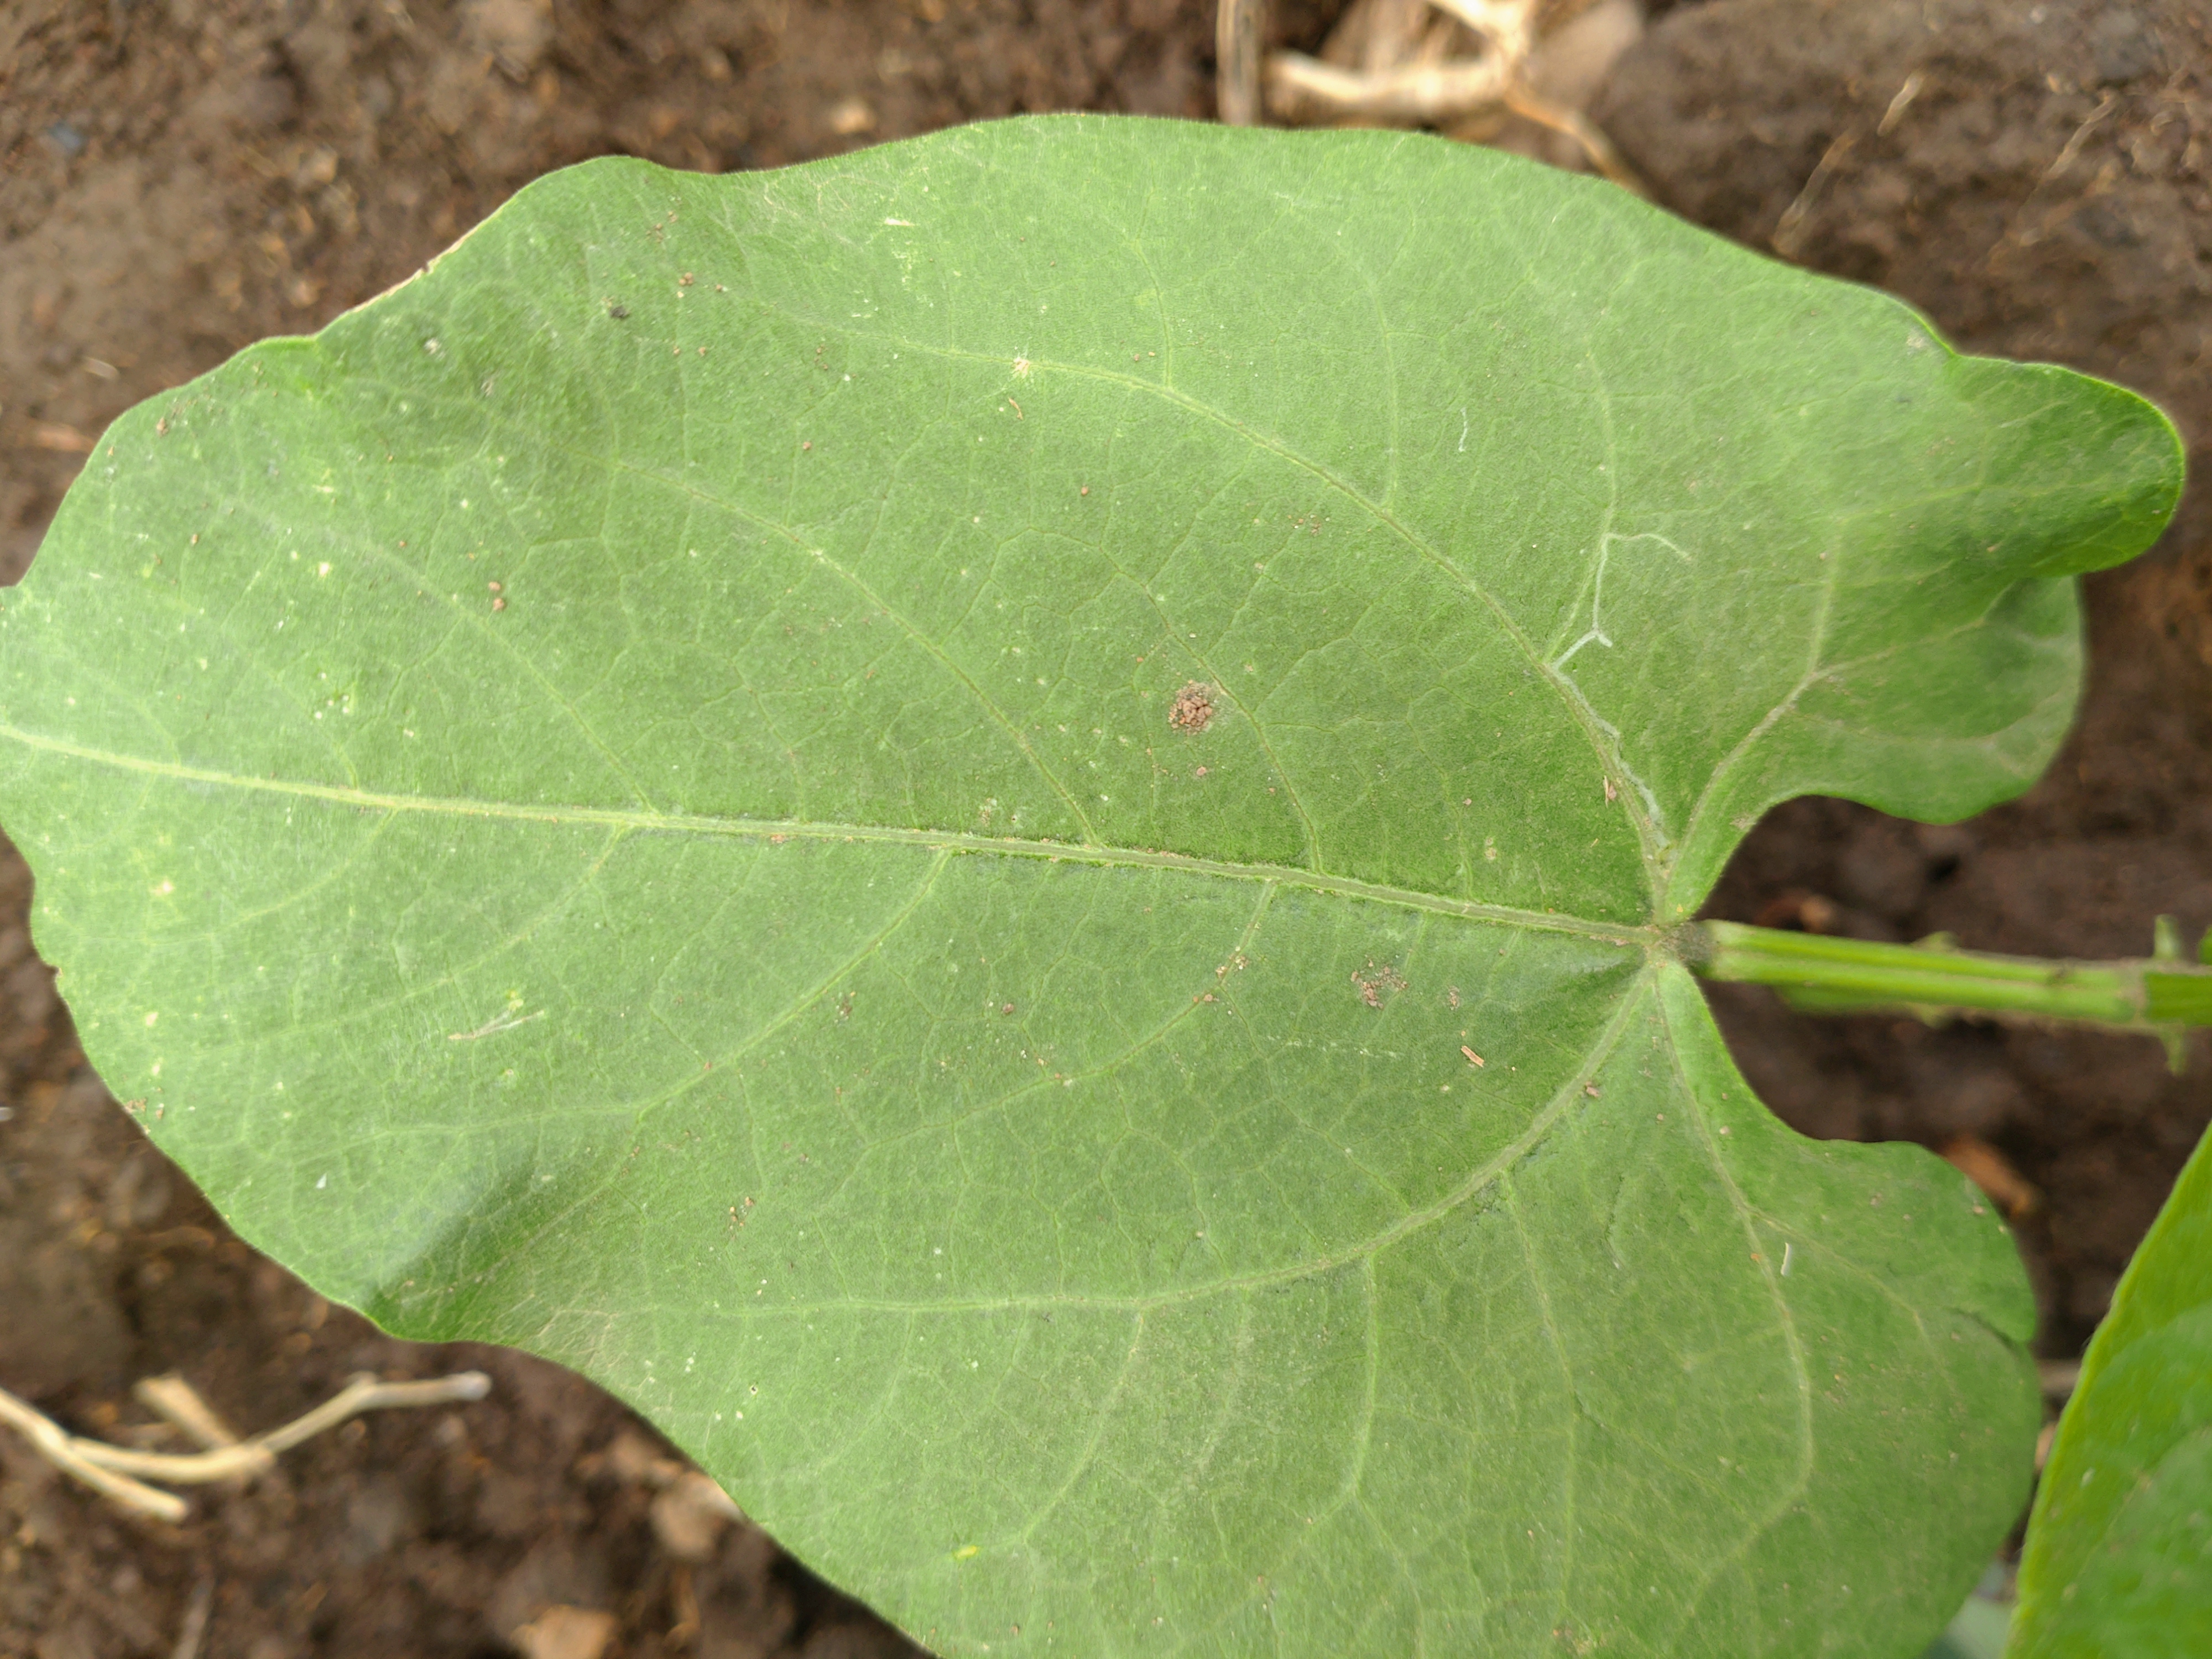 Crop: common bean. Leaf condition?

healthy
